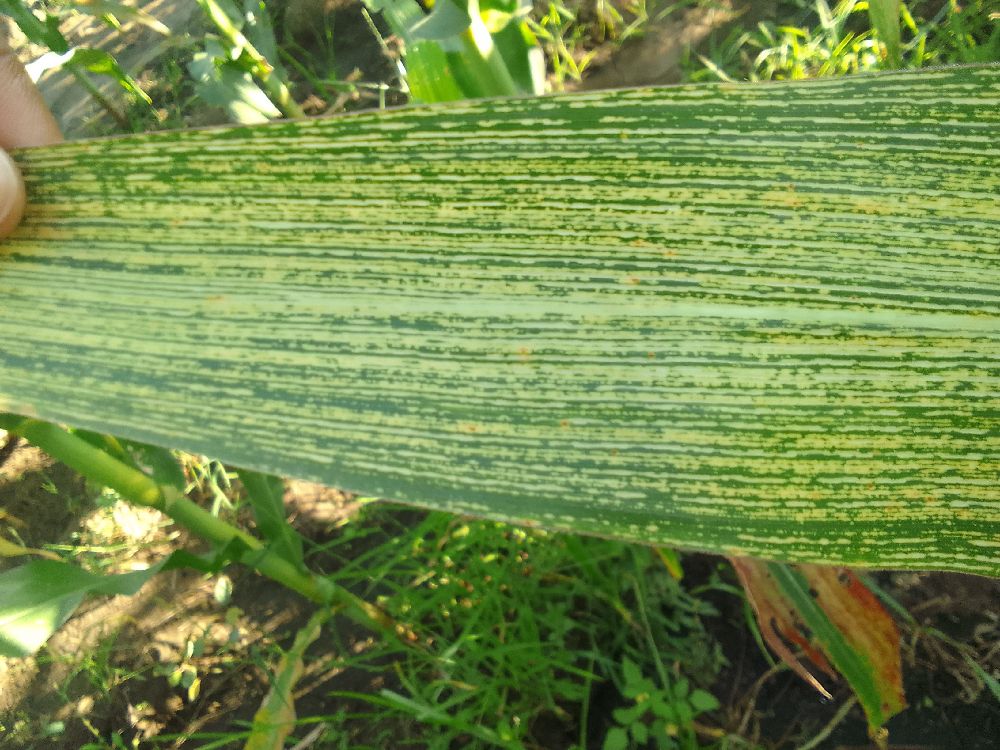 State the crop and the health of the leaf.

maize, maize streak virus
